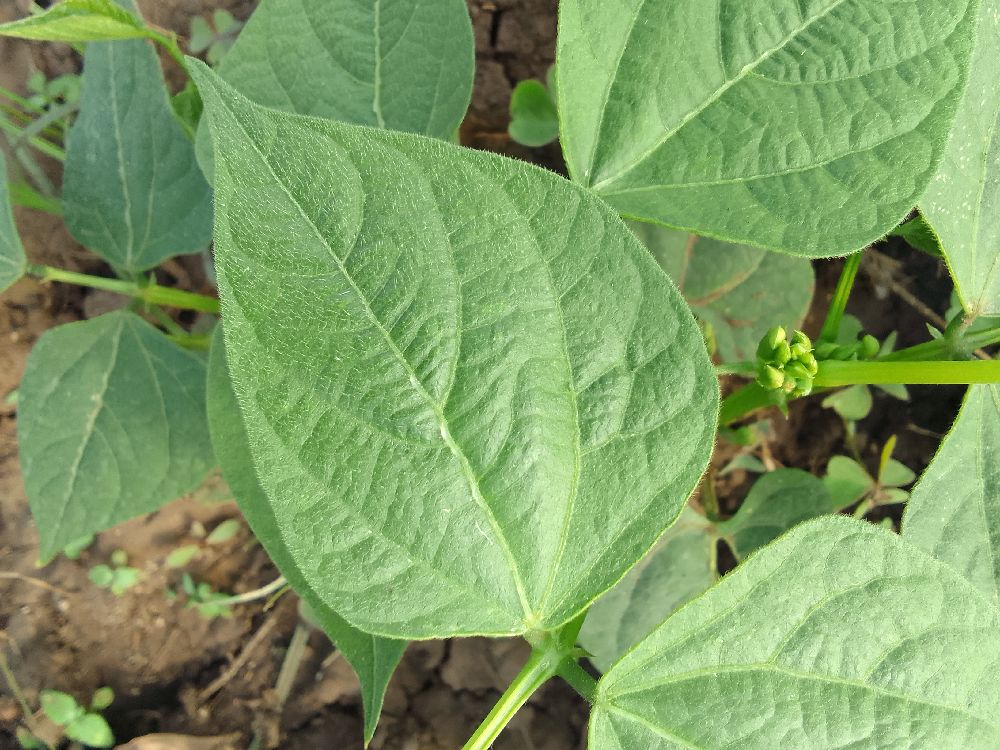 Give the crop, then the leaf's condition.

common bean, healthy
